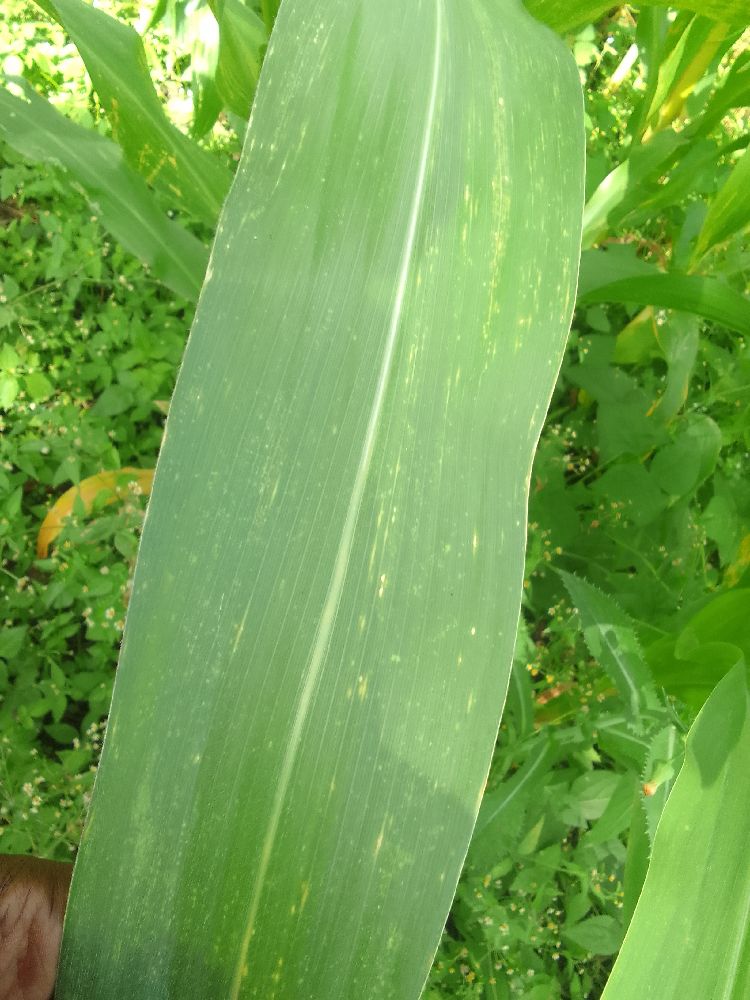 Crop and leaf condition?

maize, maize lethal necrosis
